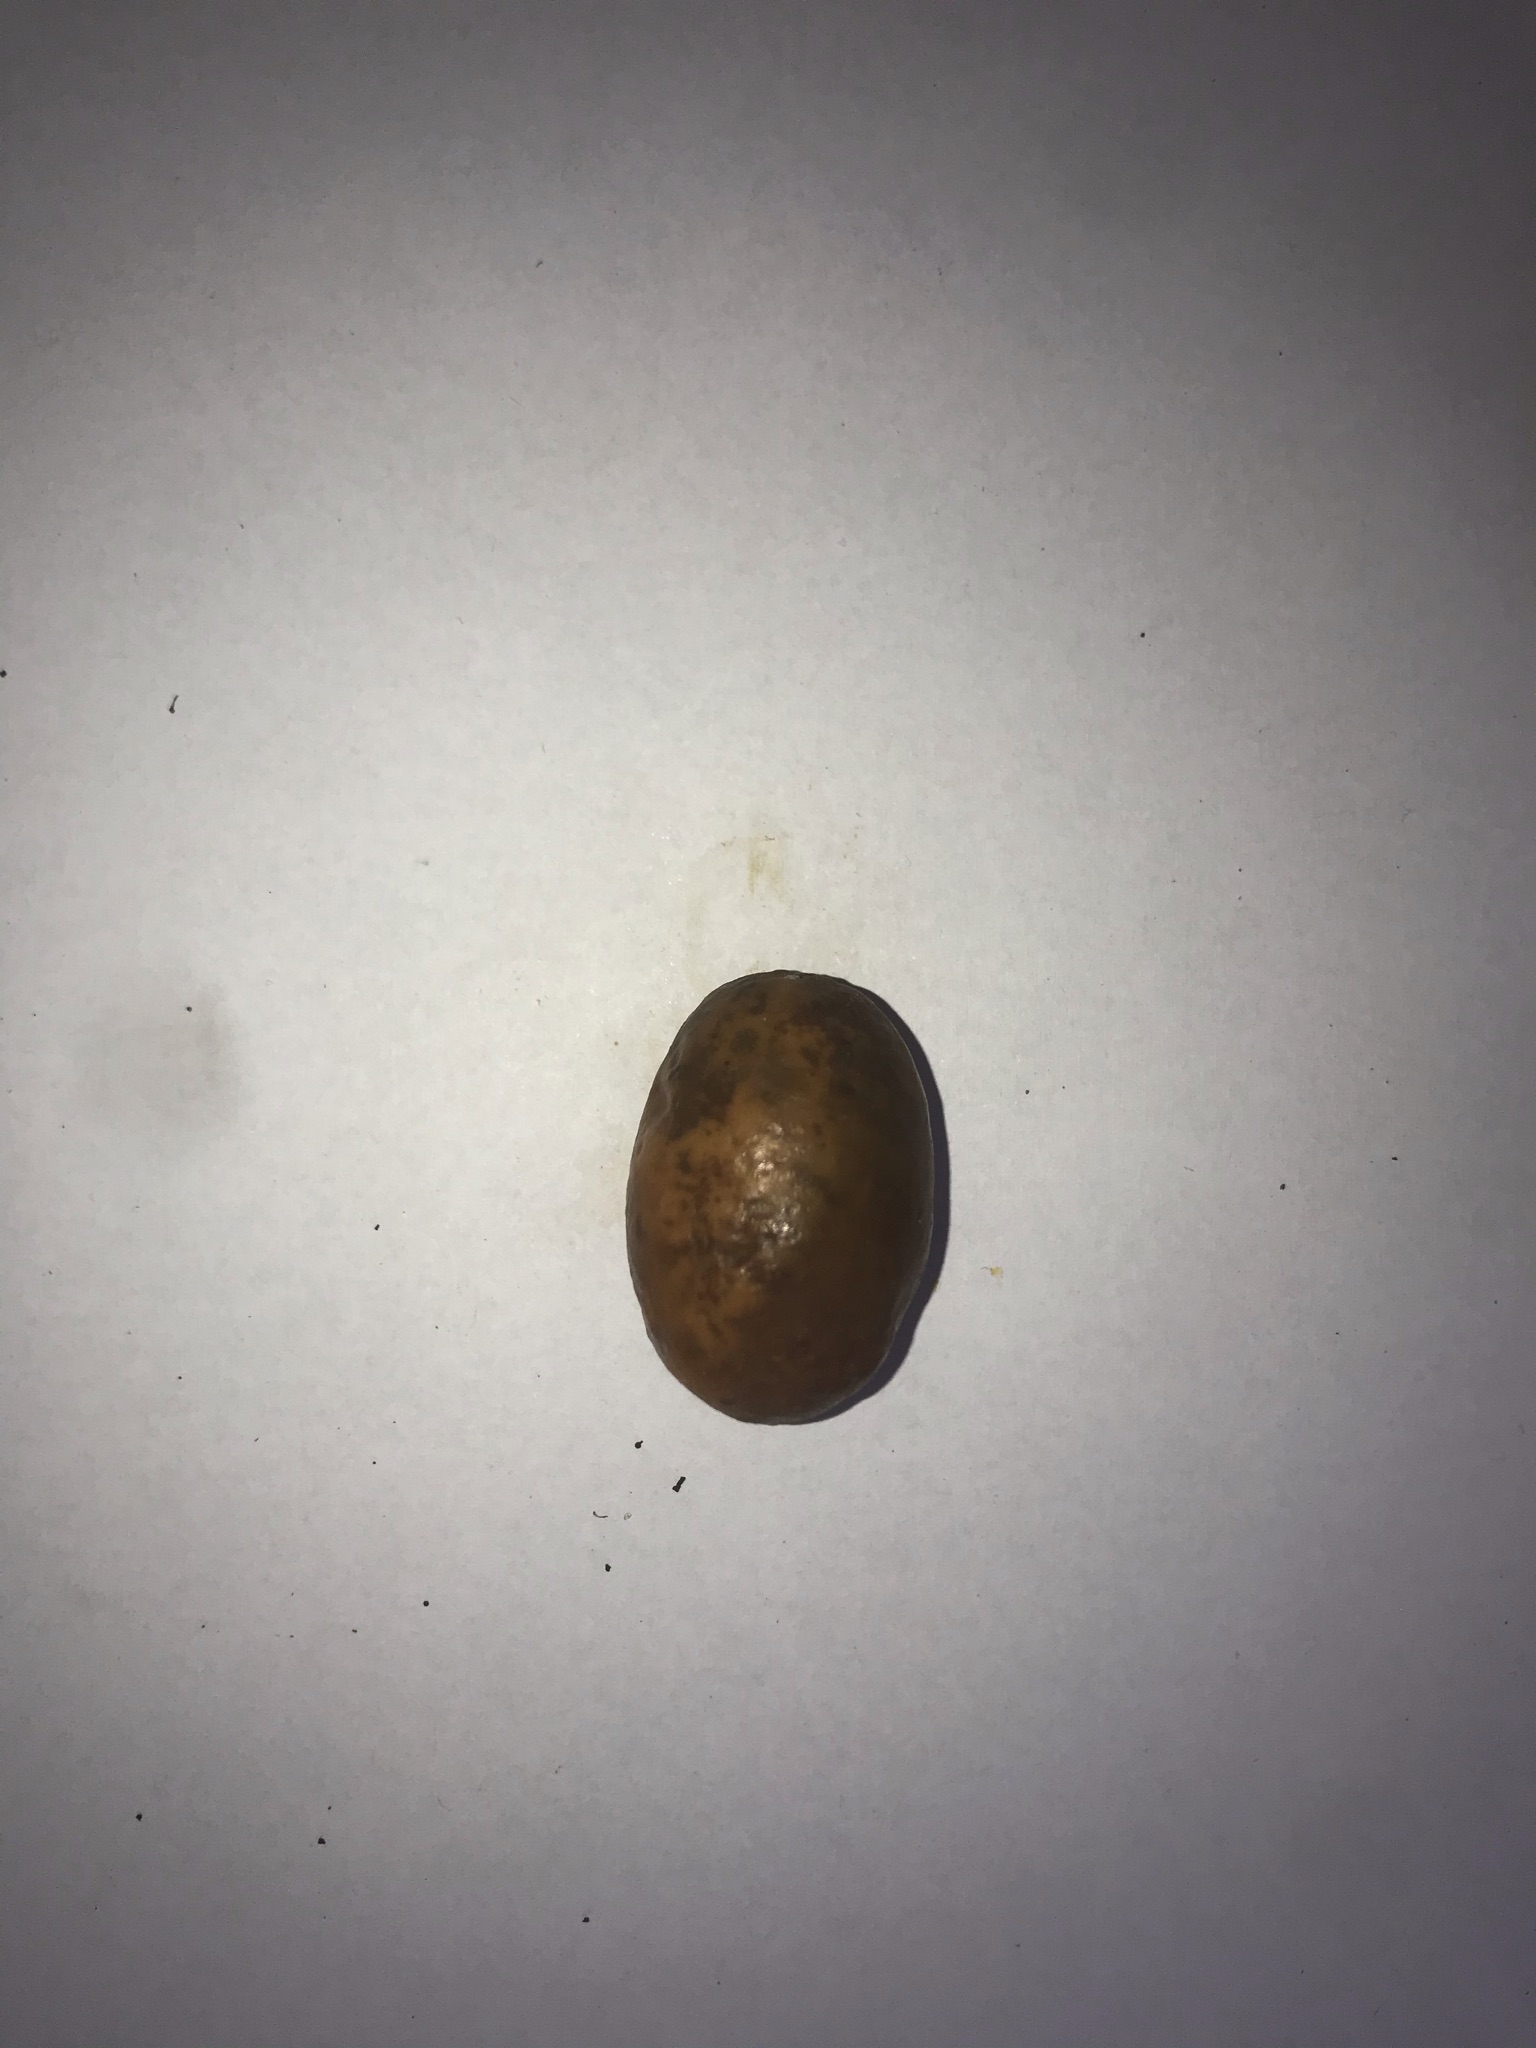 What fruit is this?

siriguela
